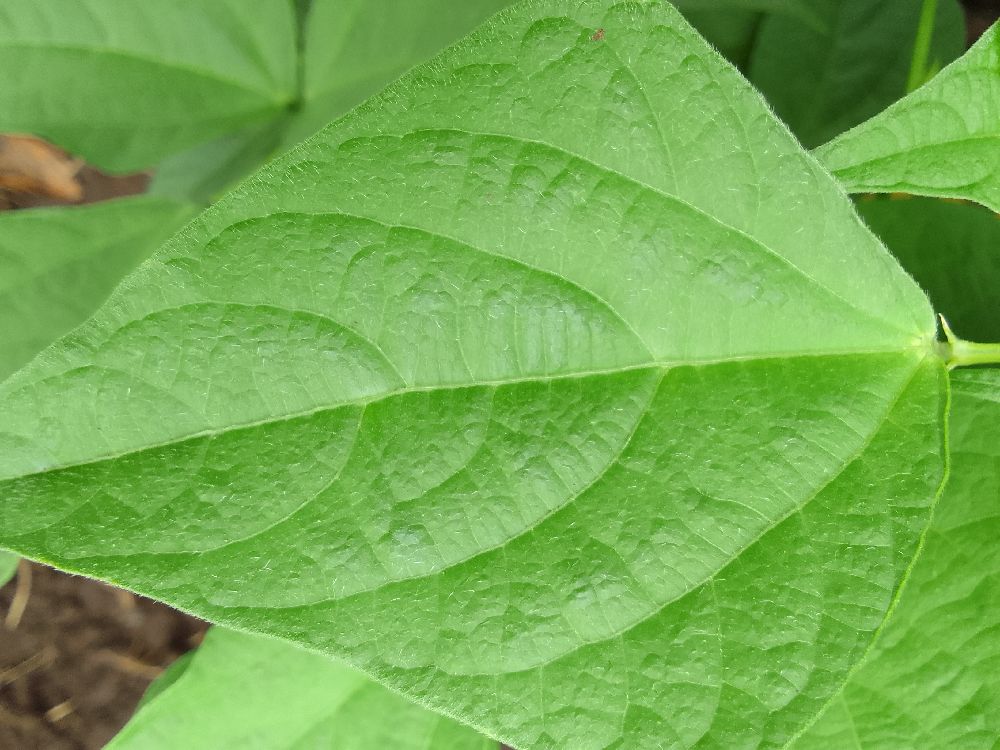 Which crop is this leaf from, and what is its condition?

common bean, healthy
